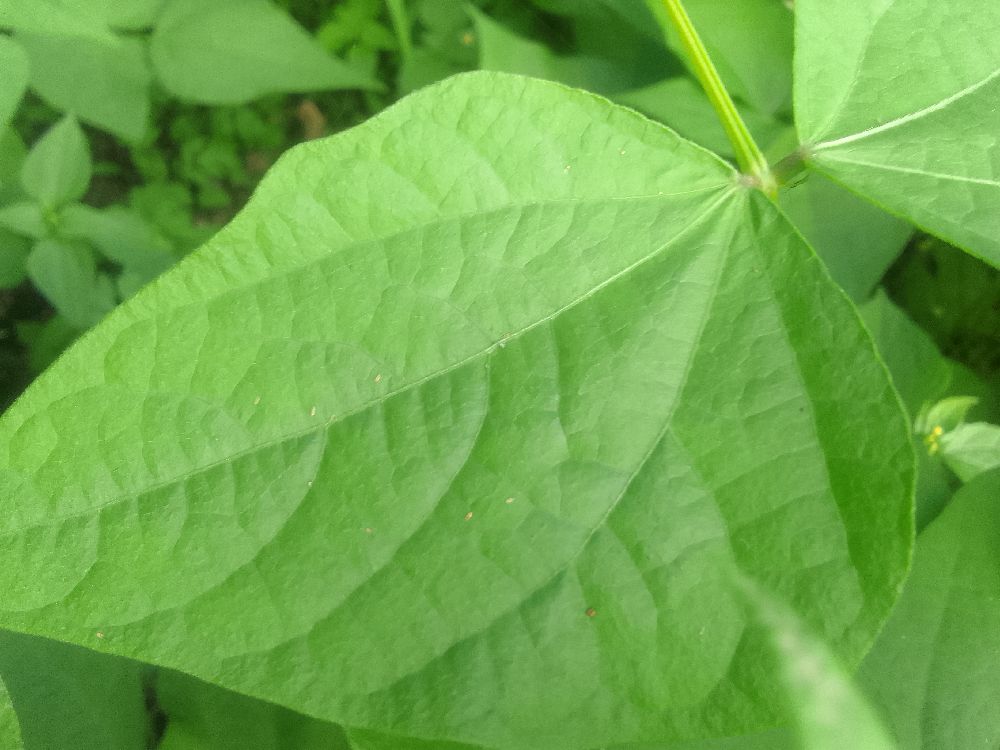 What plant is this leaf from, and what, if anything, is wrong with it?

common bean, healthy
